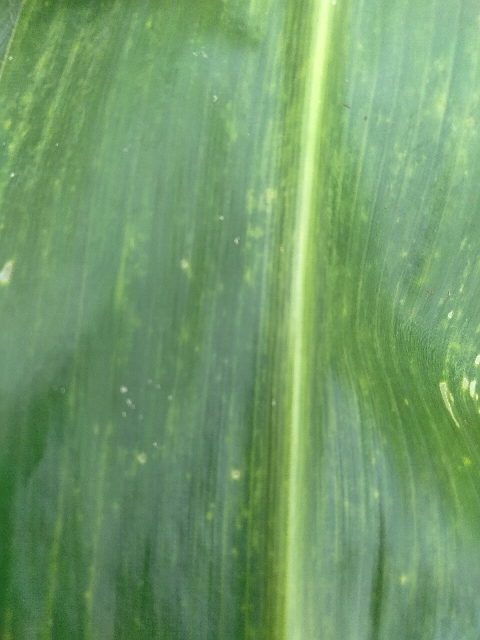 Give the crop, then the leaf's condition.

maize, maize lethal necrosis
